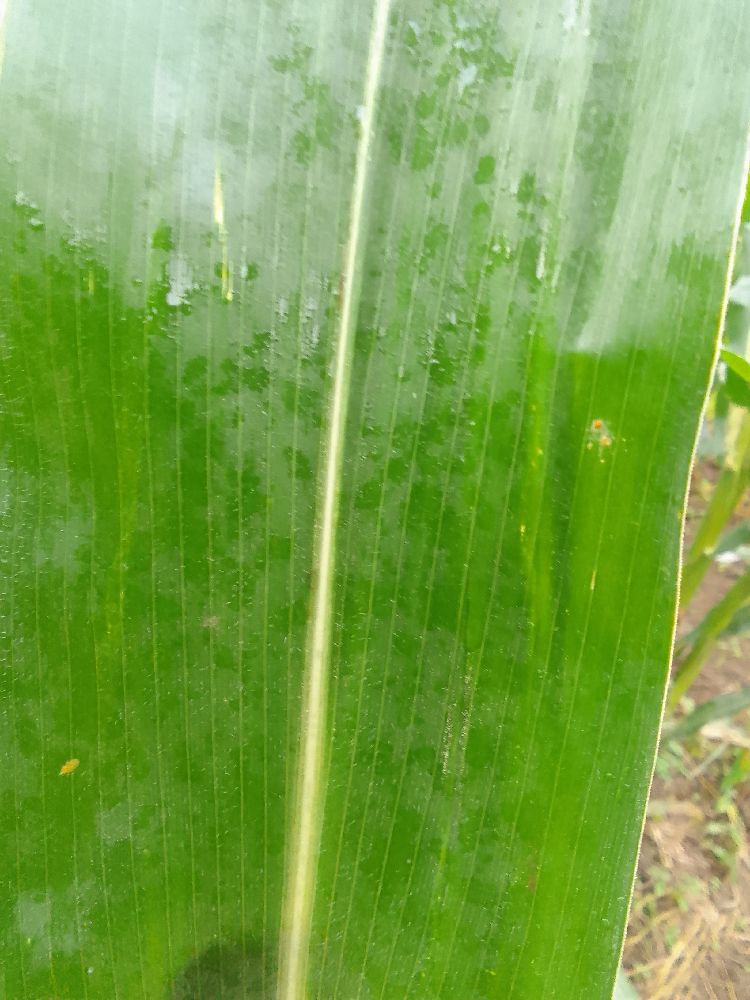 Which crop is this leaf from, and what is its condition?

maize, healthy
